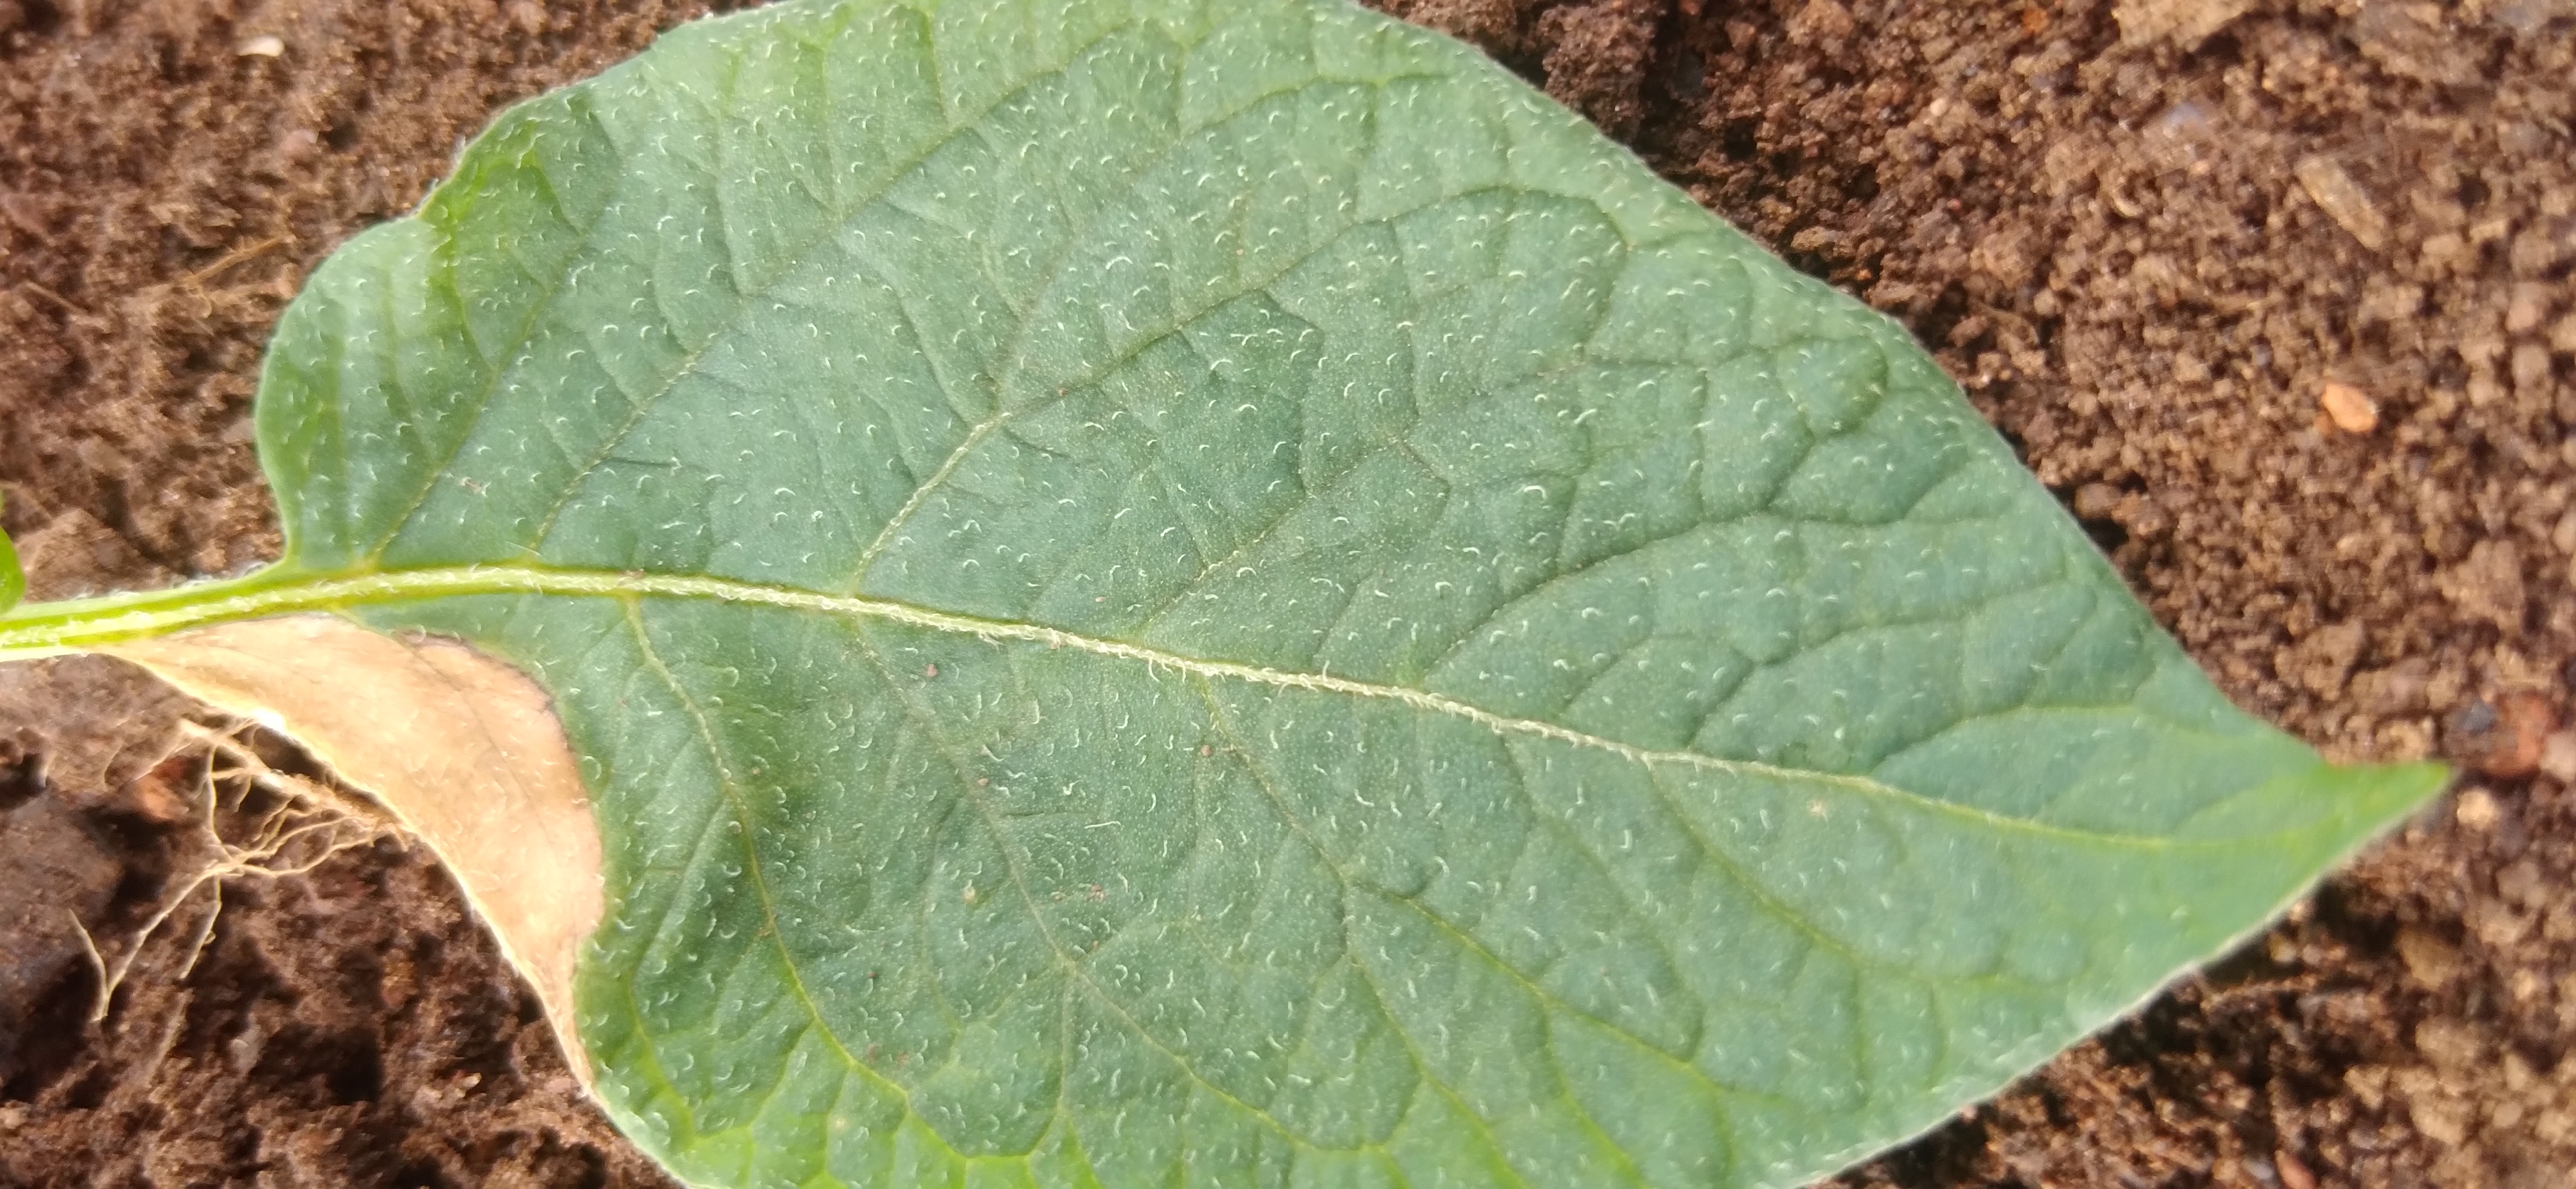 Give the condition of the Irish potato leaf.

early blight
